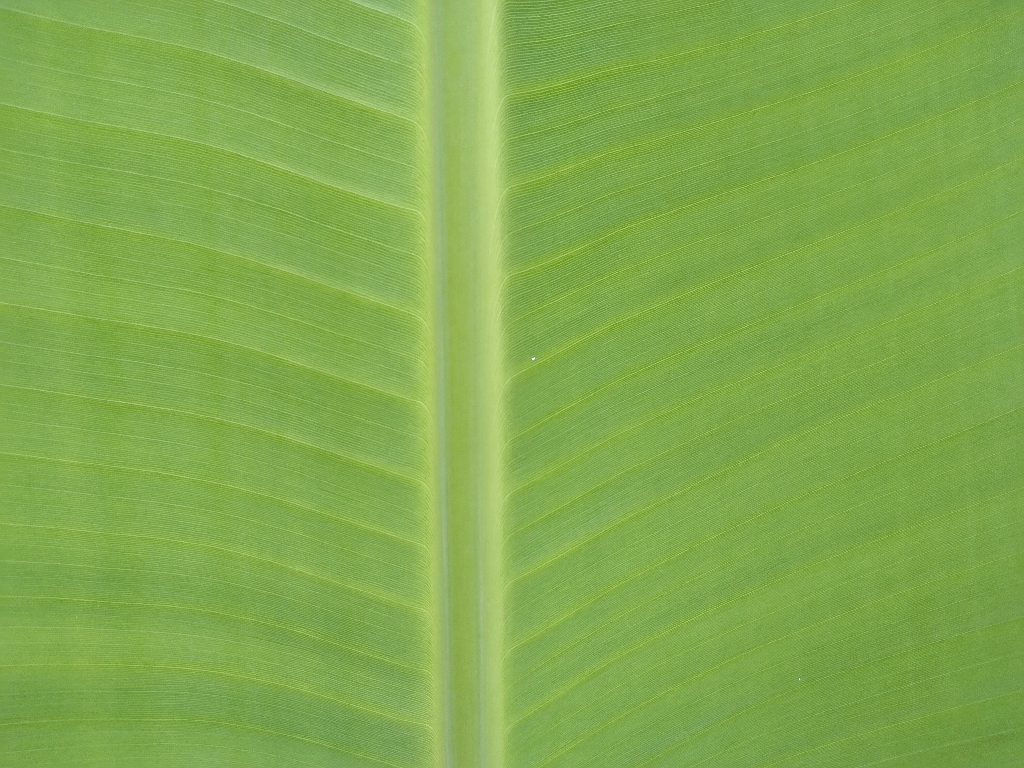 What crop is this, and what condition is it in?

banana, healthy
